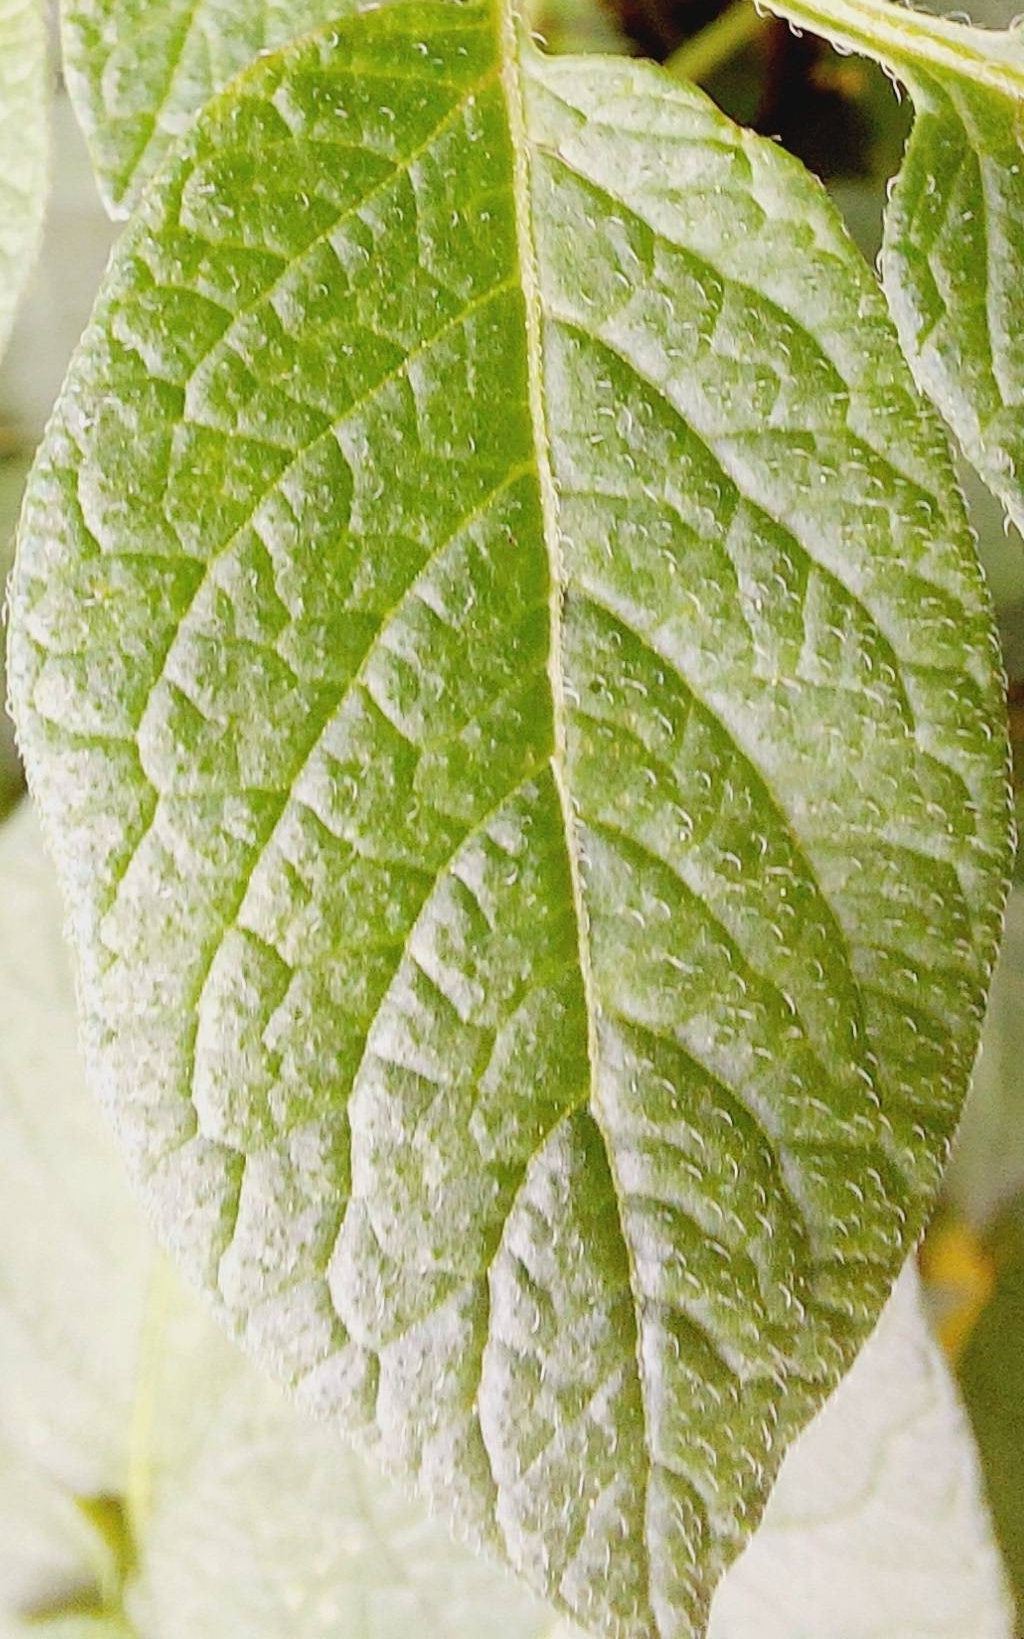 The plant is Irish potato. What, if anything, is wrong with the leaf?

healthy
